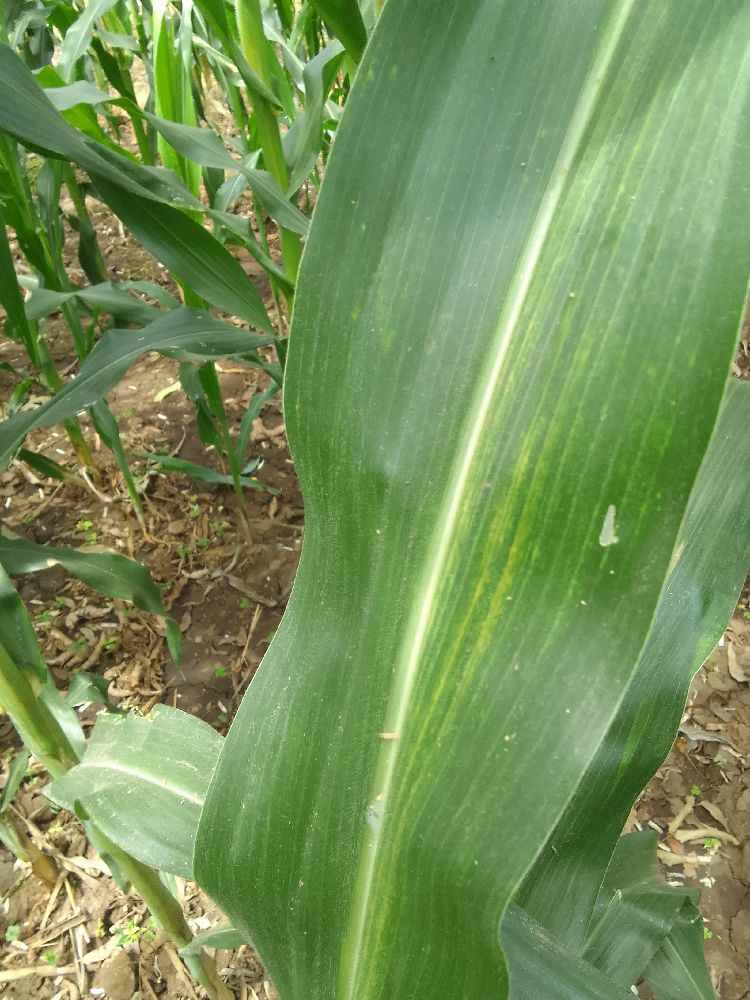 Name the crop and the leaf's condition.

maize, maize lethal necrosis
